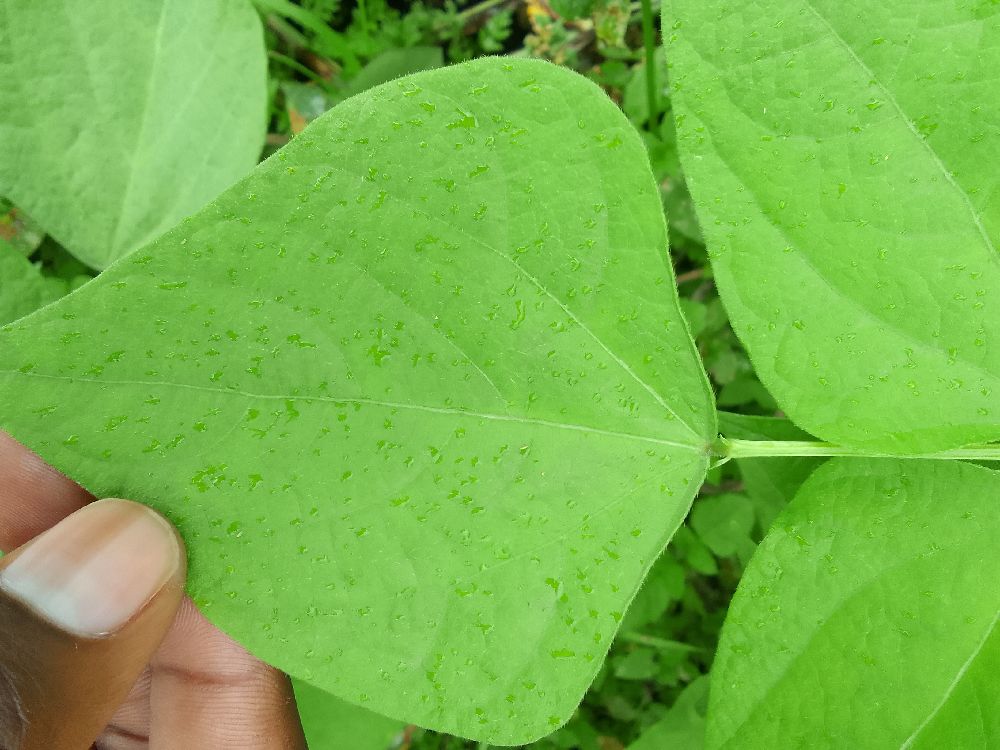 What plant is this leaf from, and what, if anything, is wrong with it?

common bean, healthy
